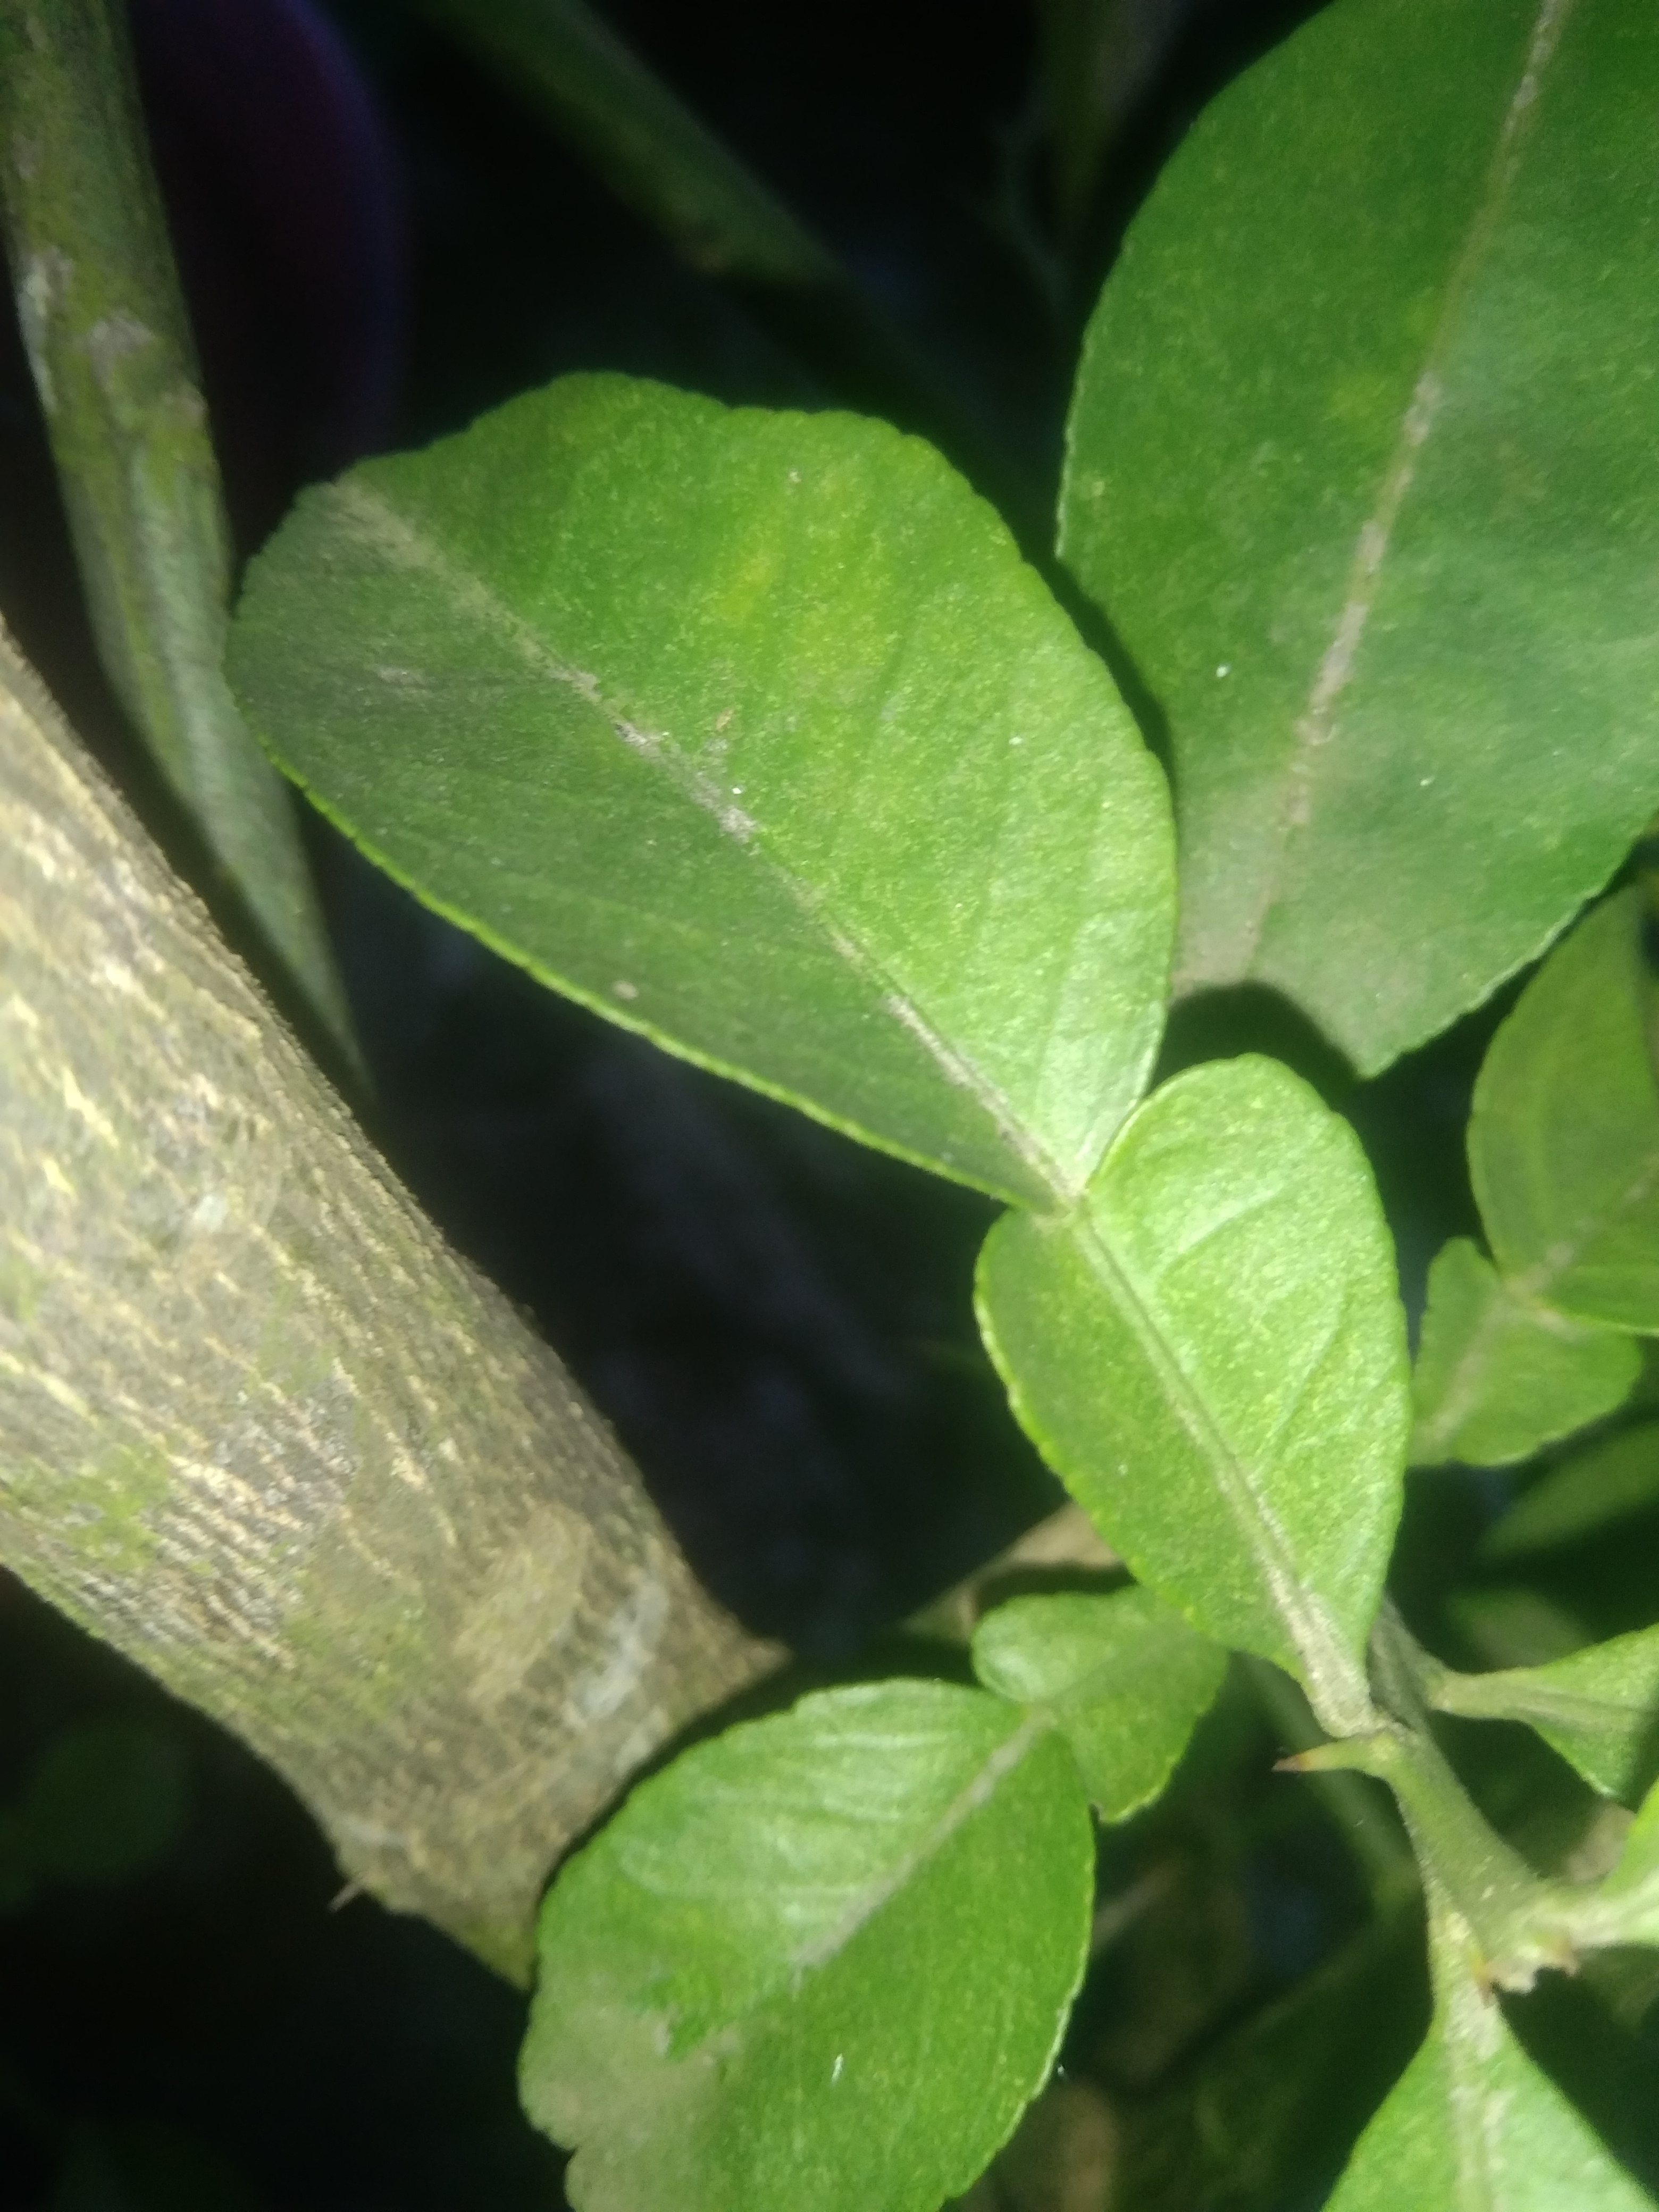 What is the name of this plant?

lemon
